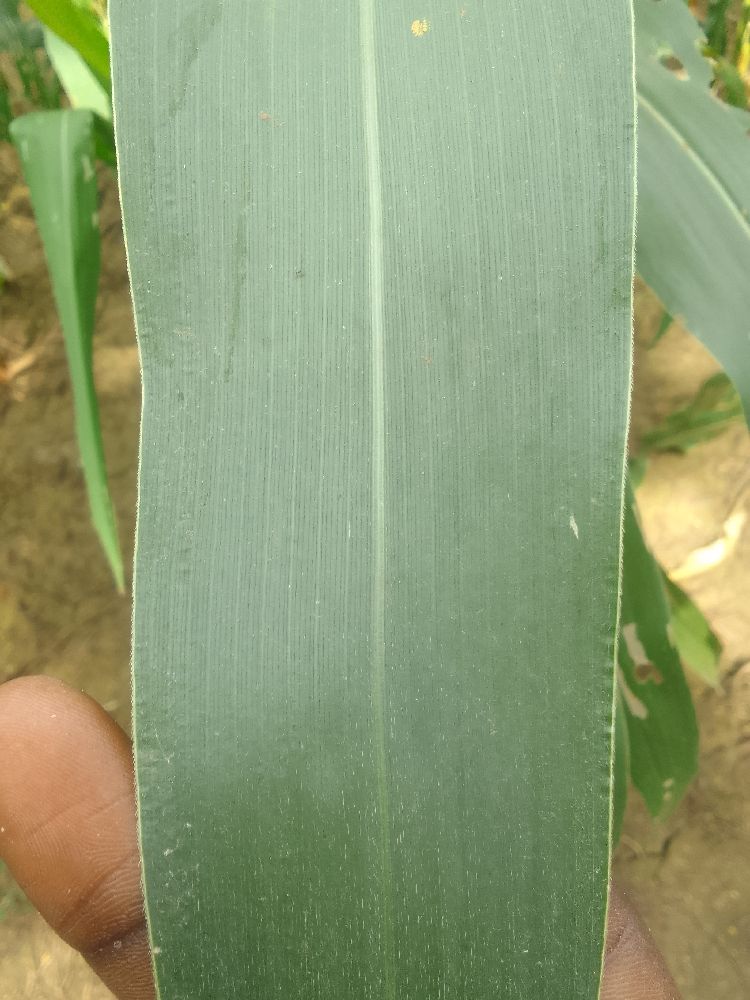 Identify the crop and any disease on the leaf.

maize, healthy
